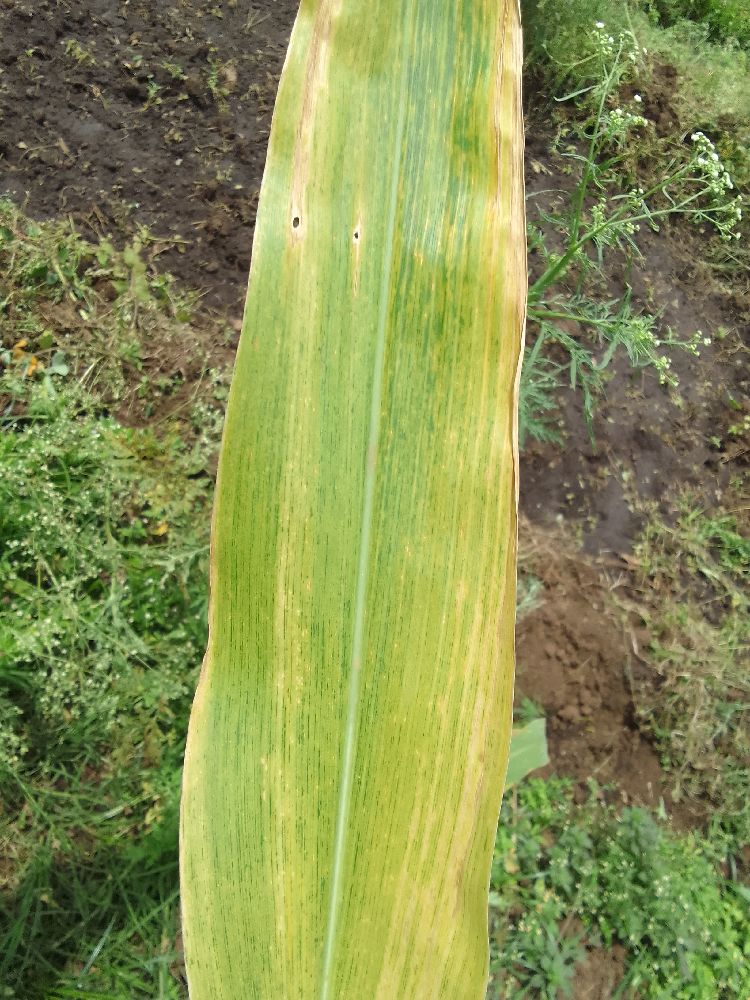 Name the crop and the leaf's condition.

maize, maize lethal necrosis
